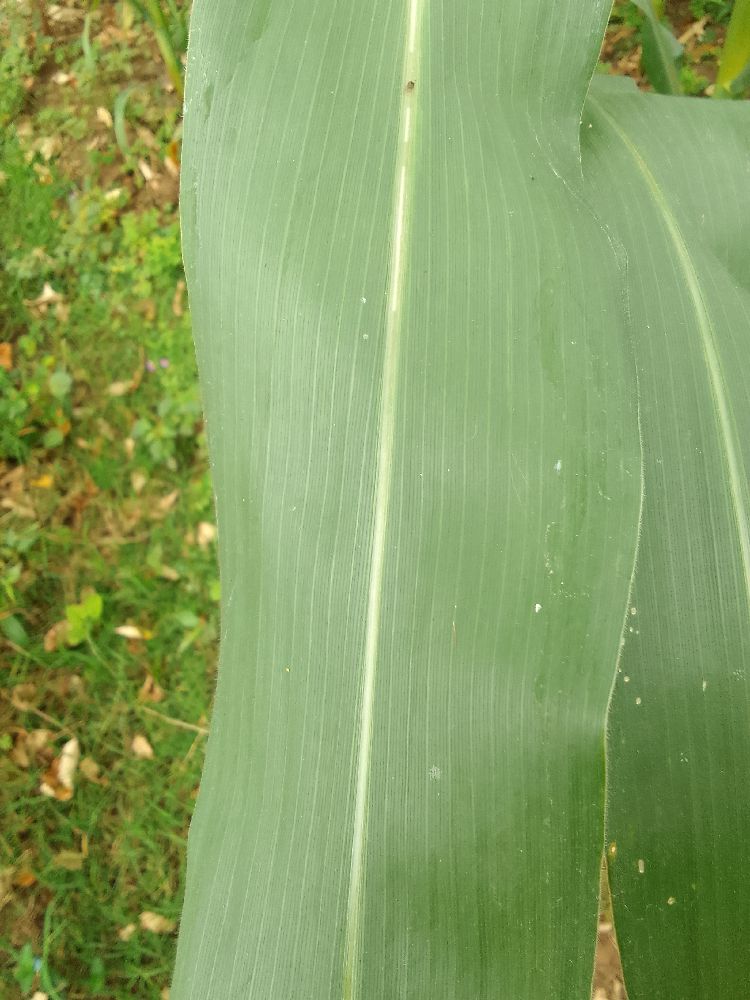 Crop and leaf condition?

maize, healthy
